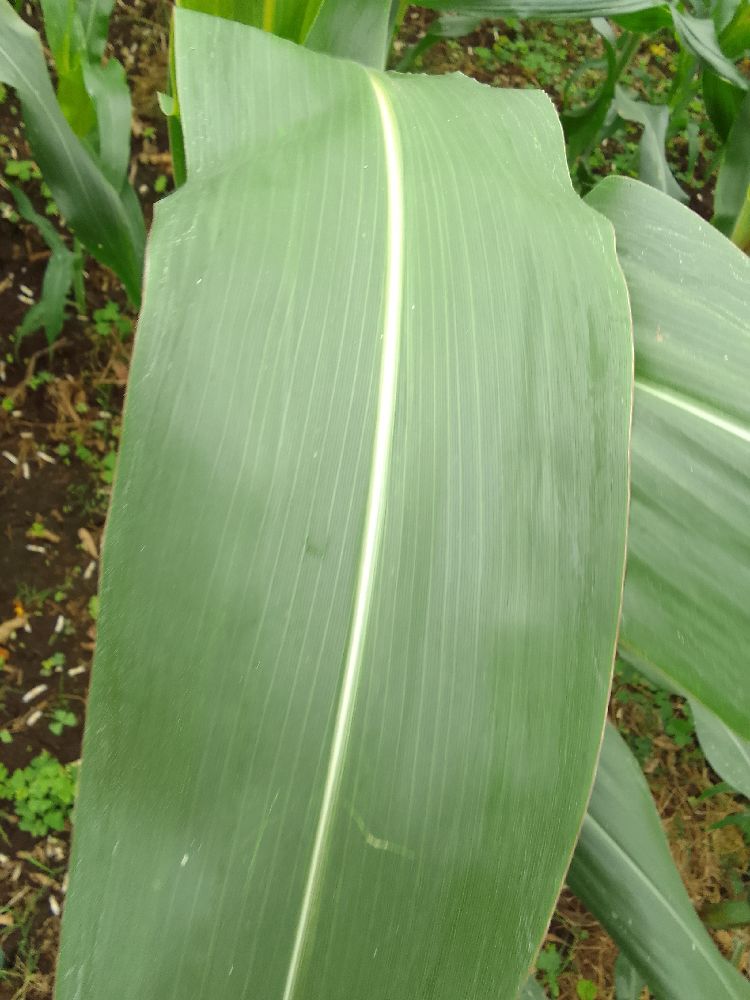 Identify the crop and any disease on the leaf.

maize, healthy
